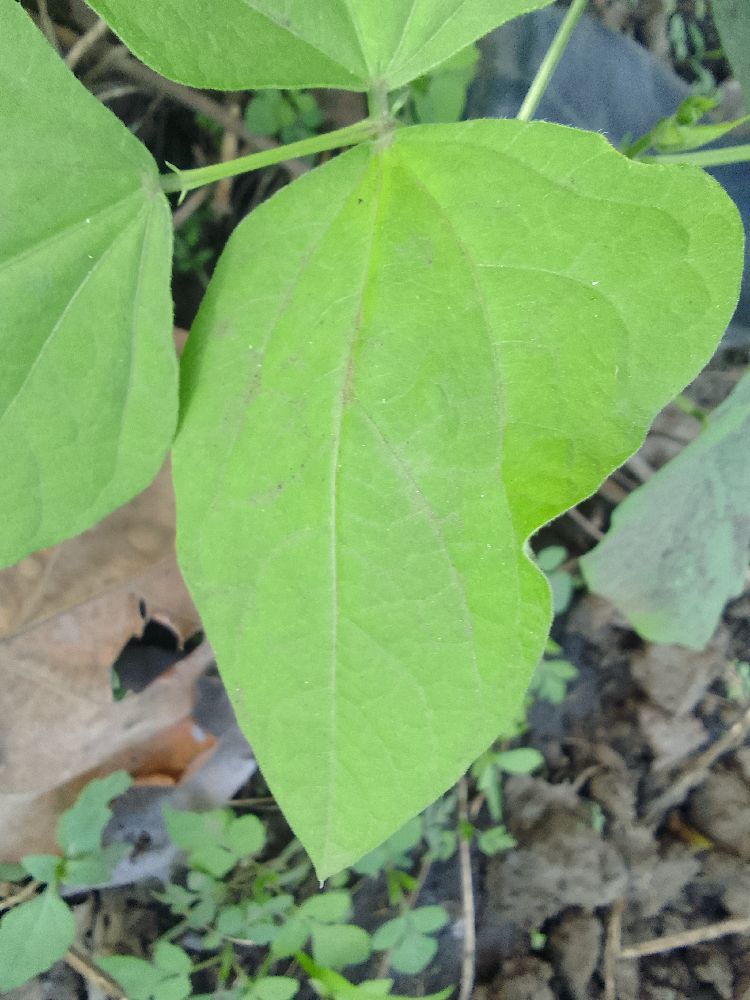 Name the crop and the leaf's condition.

common bean, healthy
